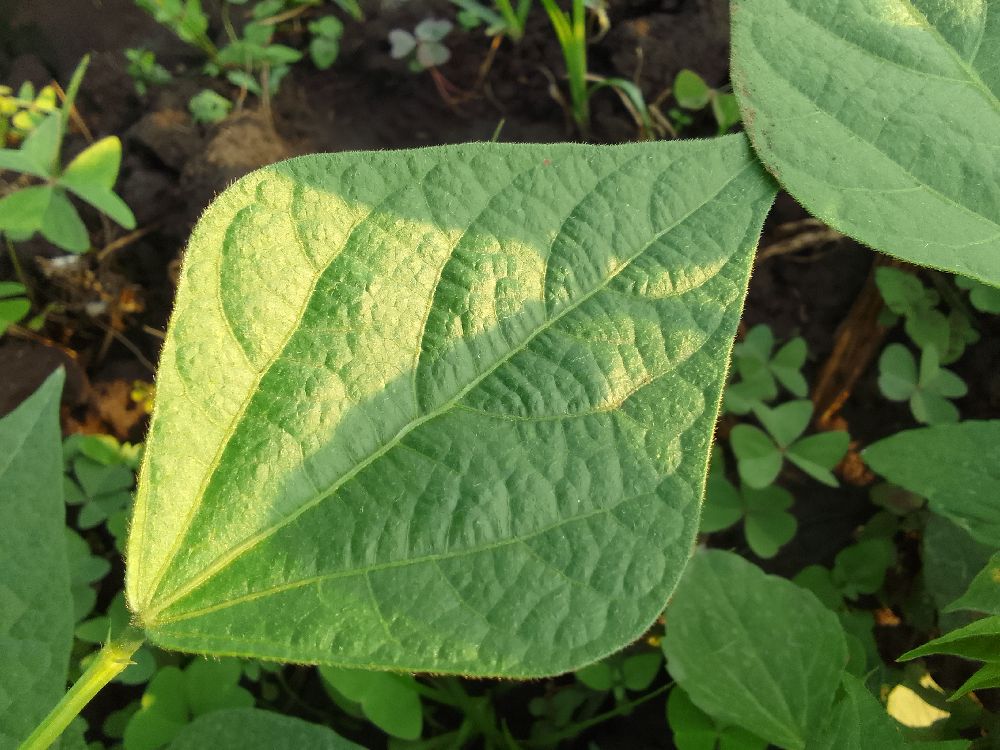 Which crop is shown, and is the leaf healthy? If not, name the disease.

common bean, healthy
